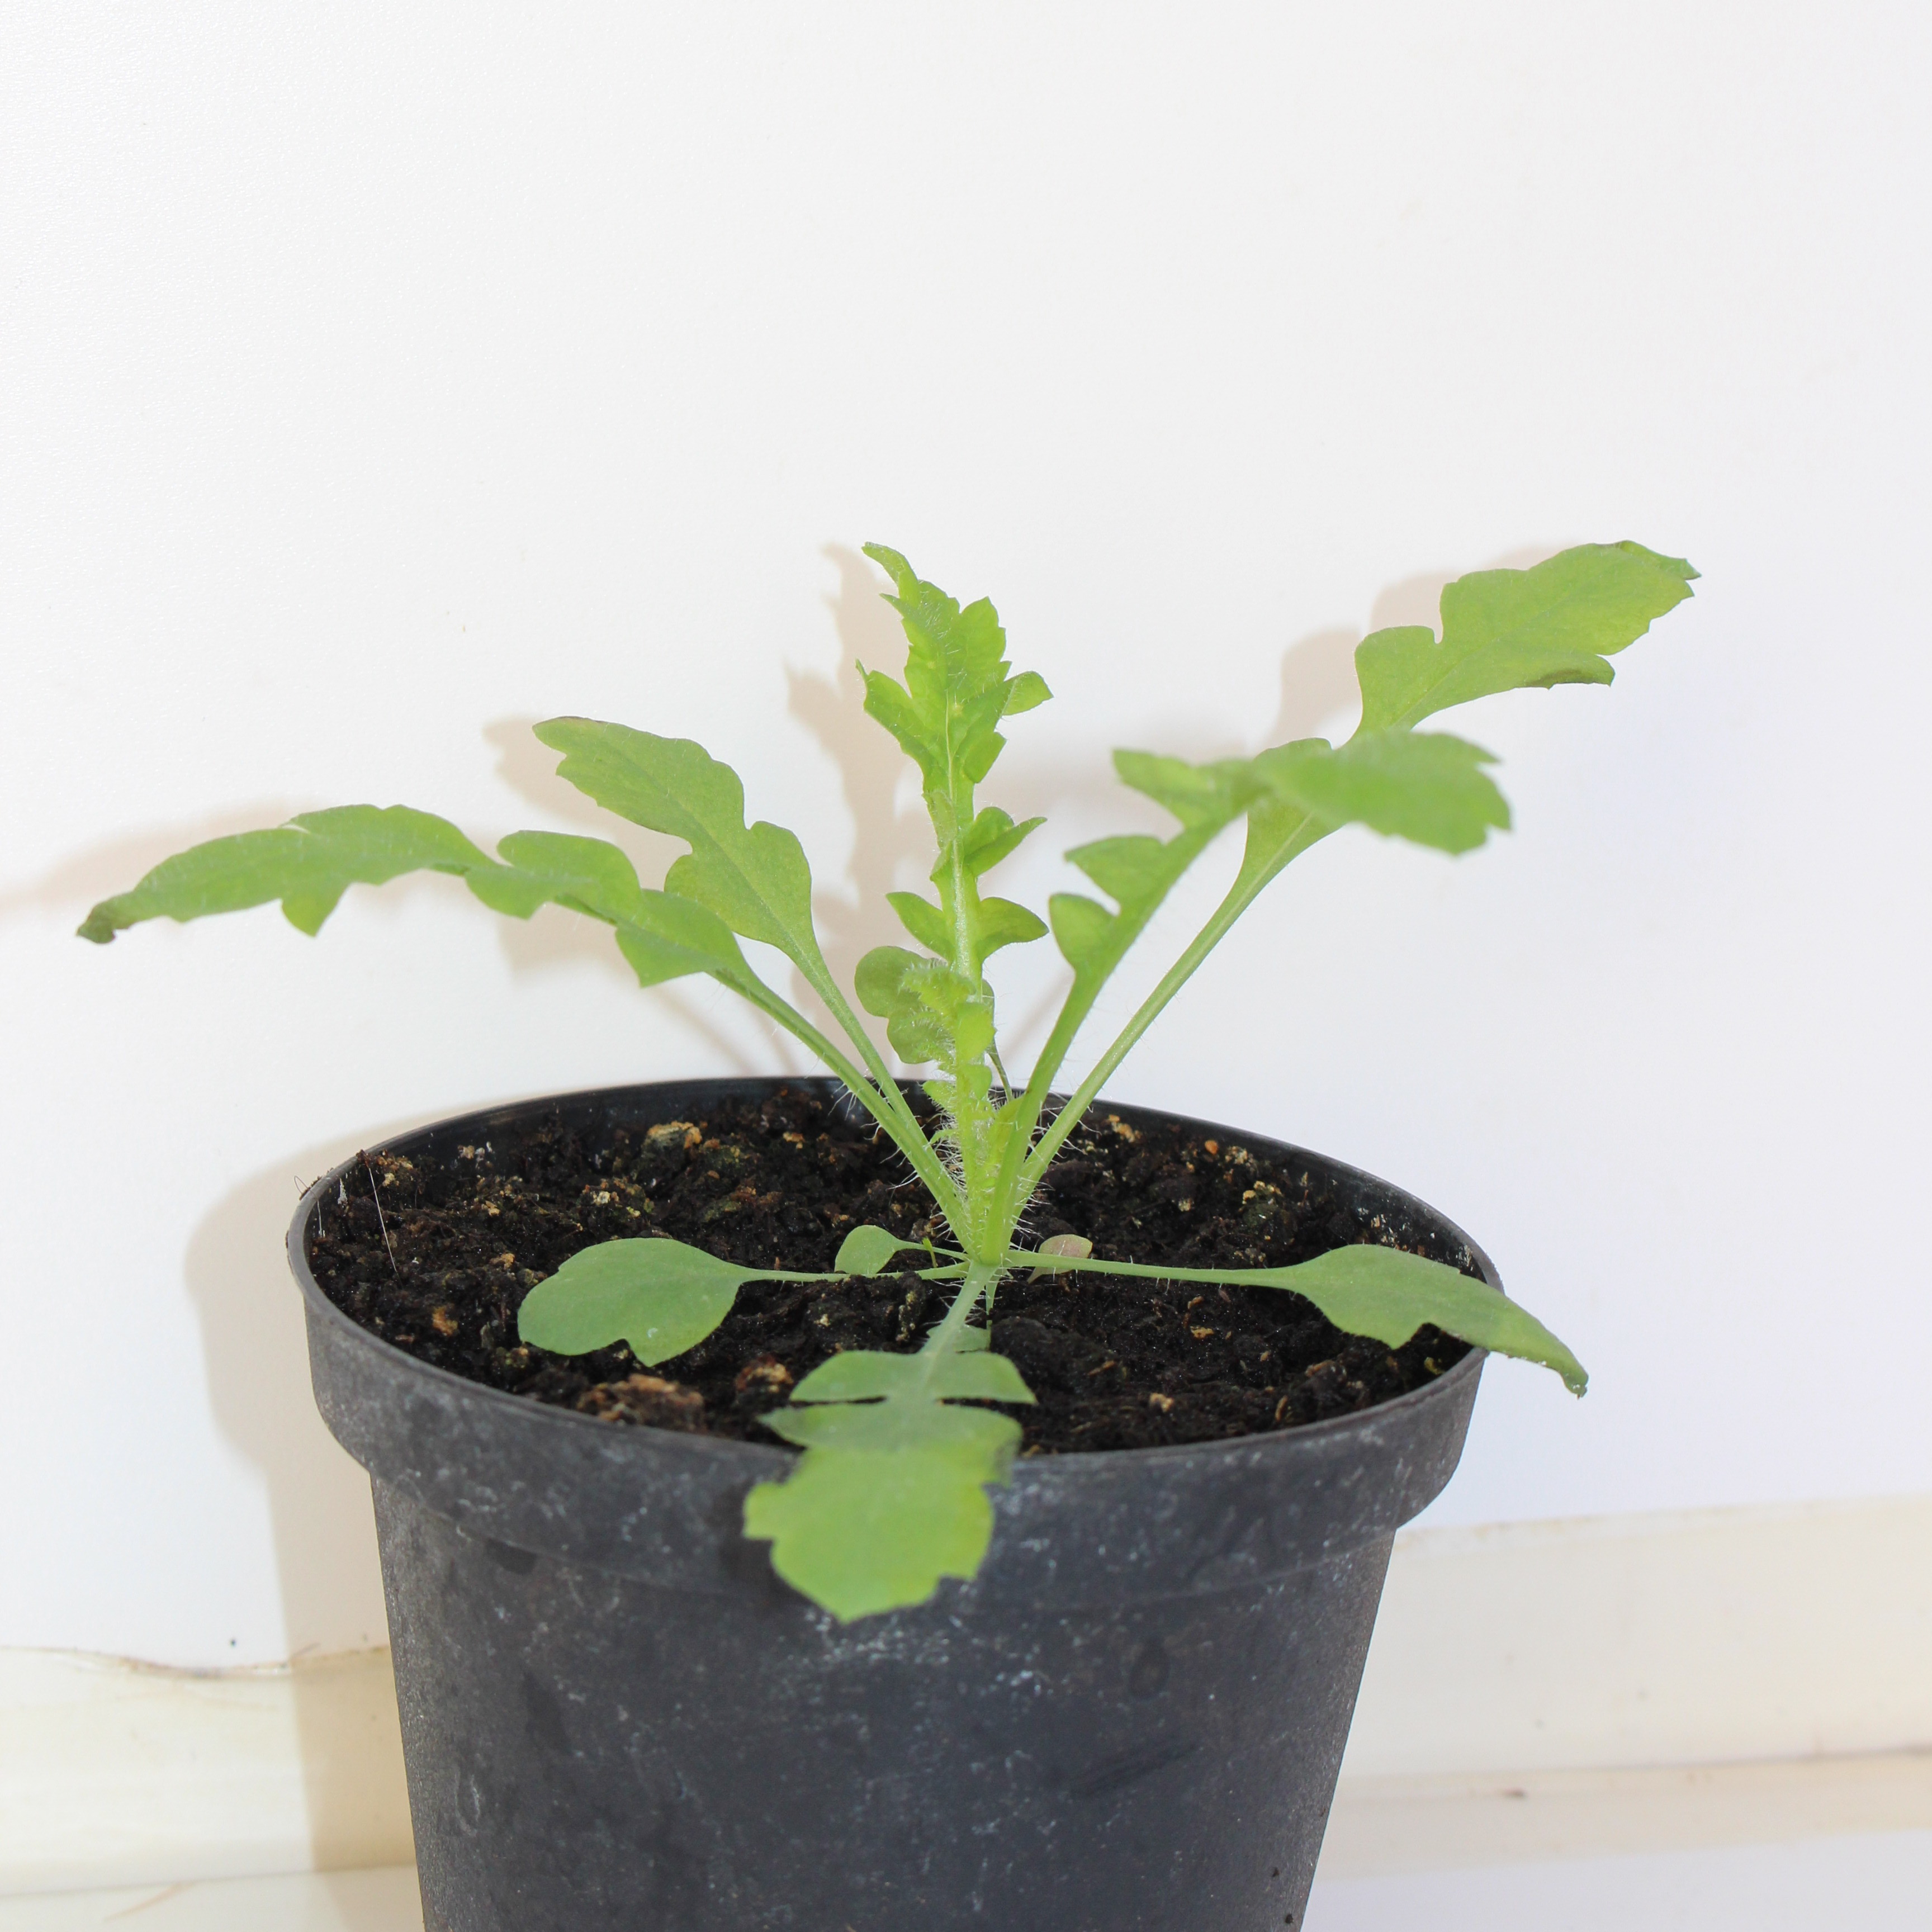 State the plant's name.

Papaver rhoeas
